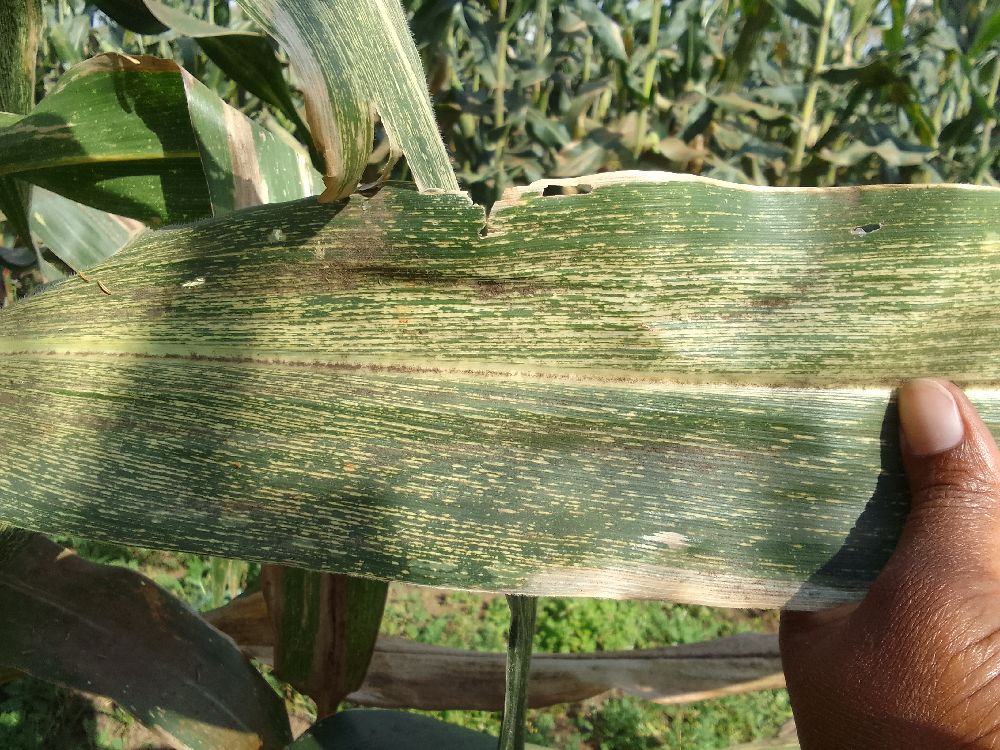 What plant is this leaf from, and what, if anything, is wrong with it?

maize, maize streak virus
